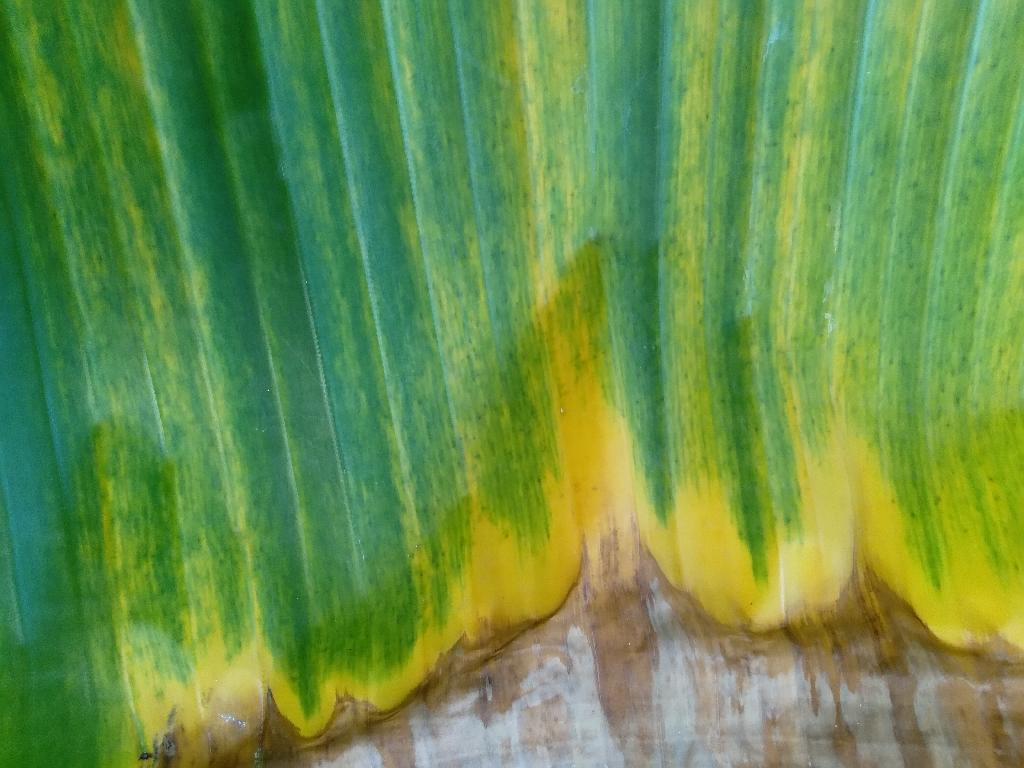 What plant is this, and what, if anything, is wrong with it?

banana, fusarium wilt race 1
